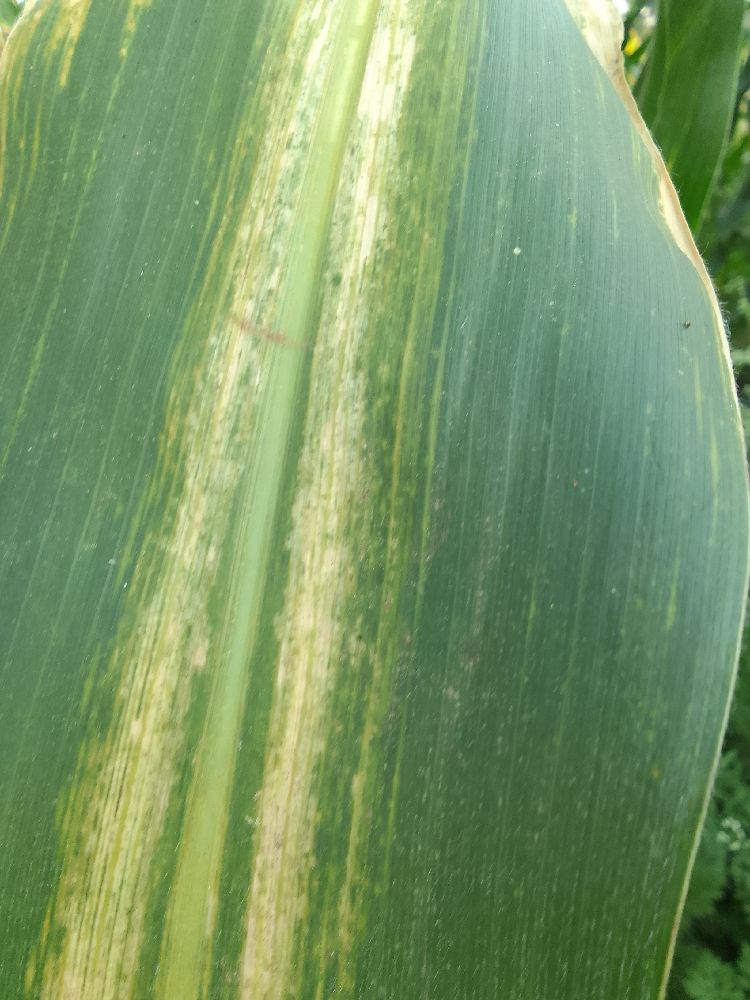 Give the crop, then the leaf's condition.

maize, maize lethal necrosis
